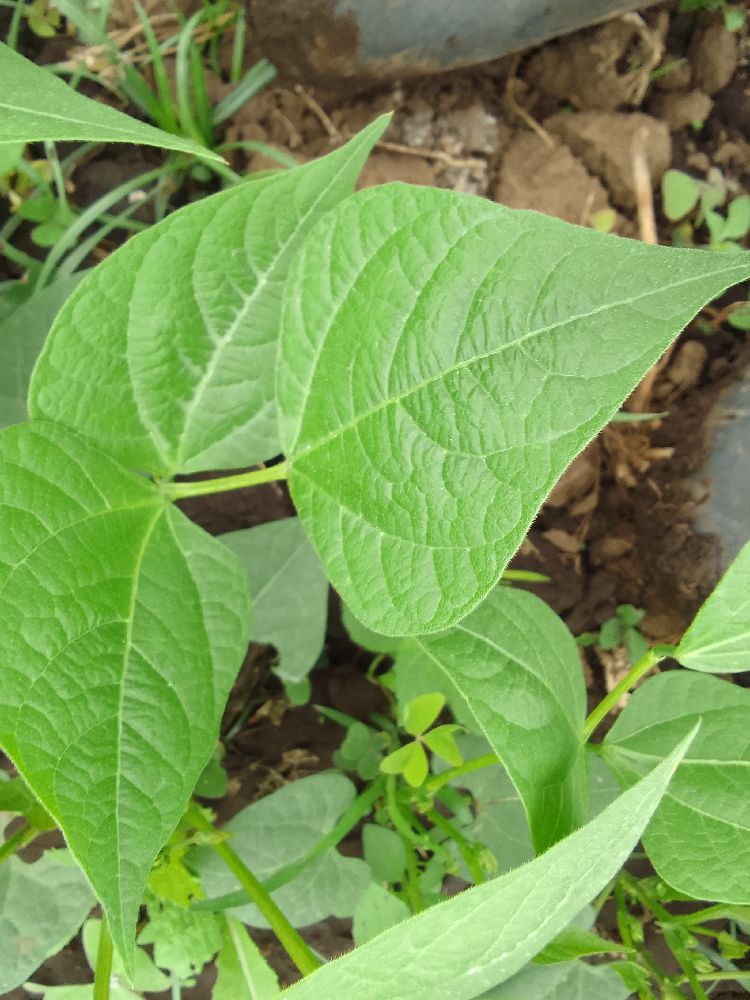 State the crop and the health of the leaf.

common bean, healthy
